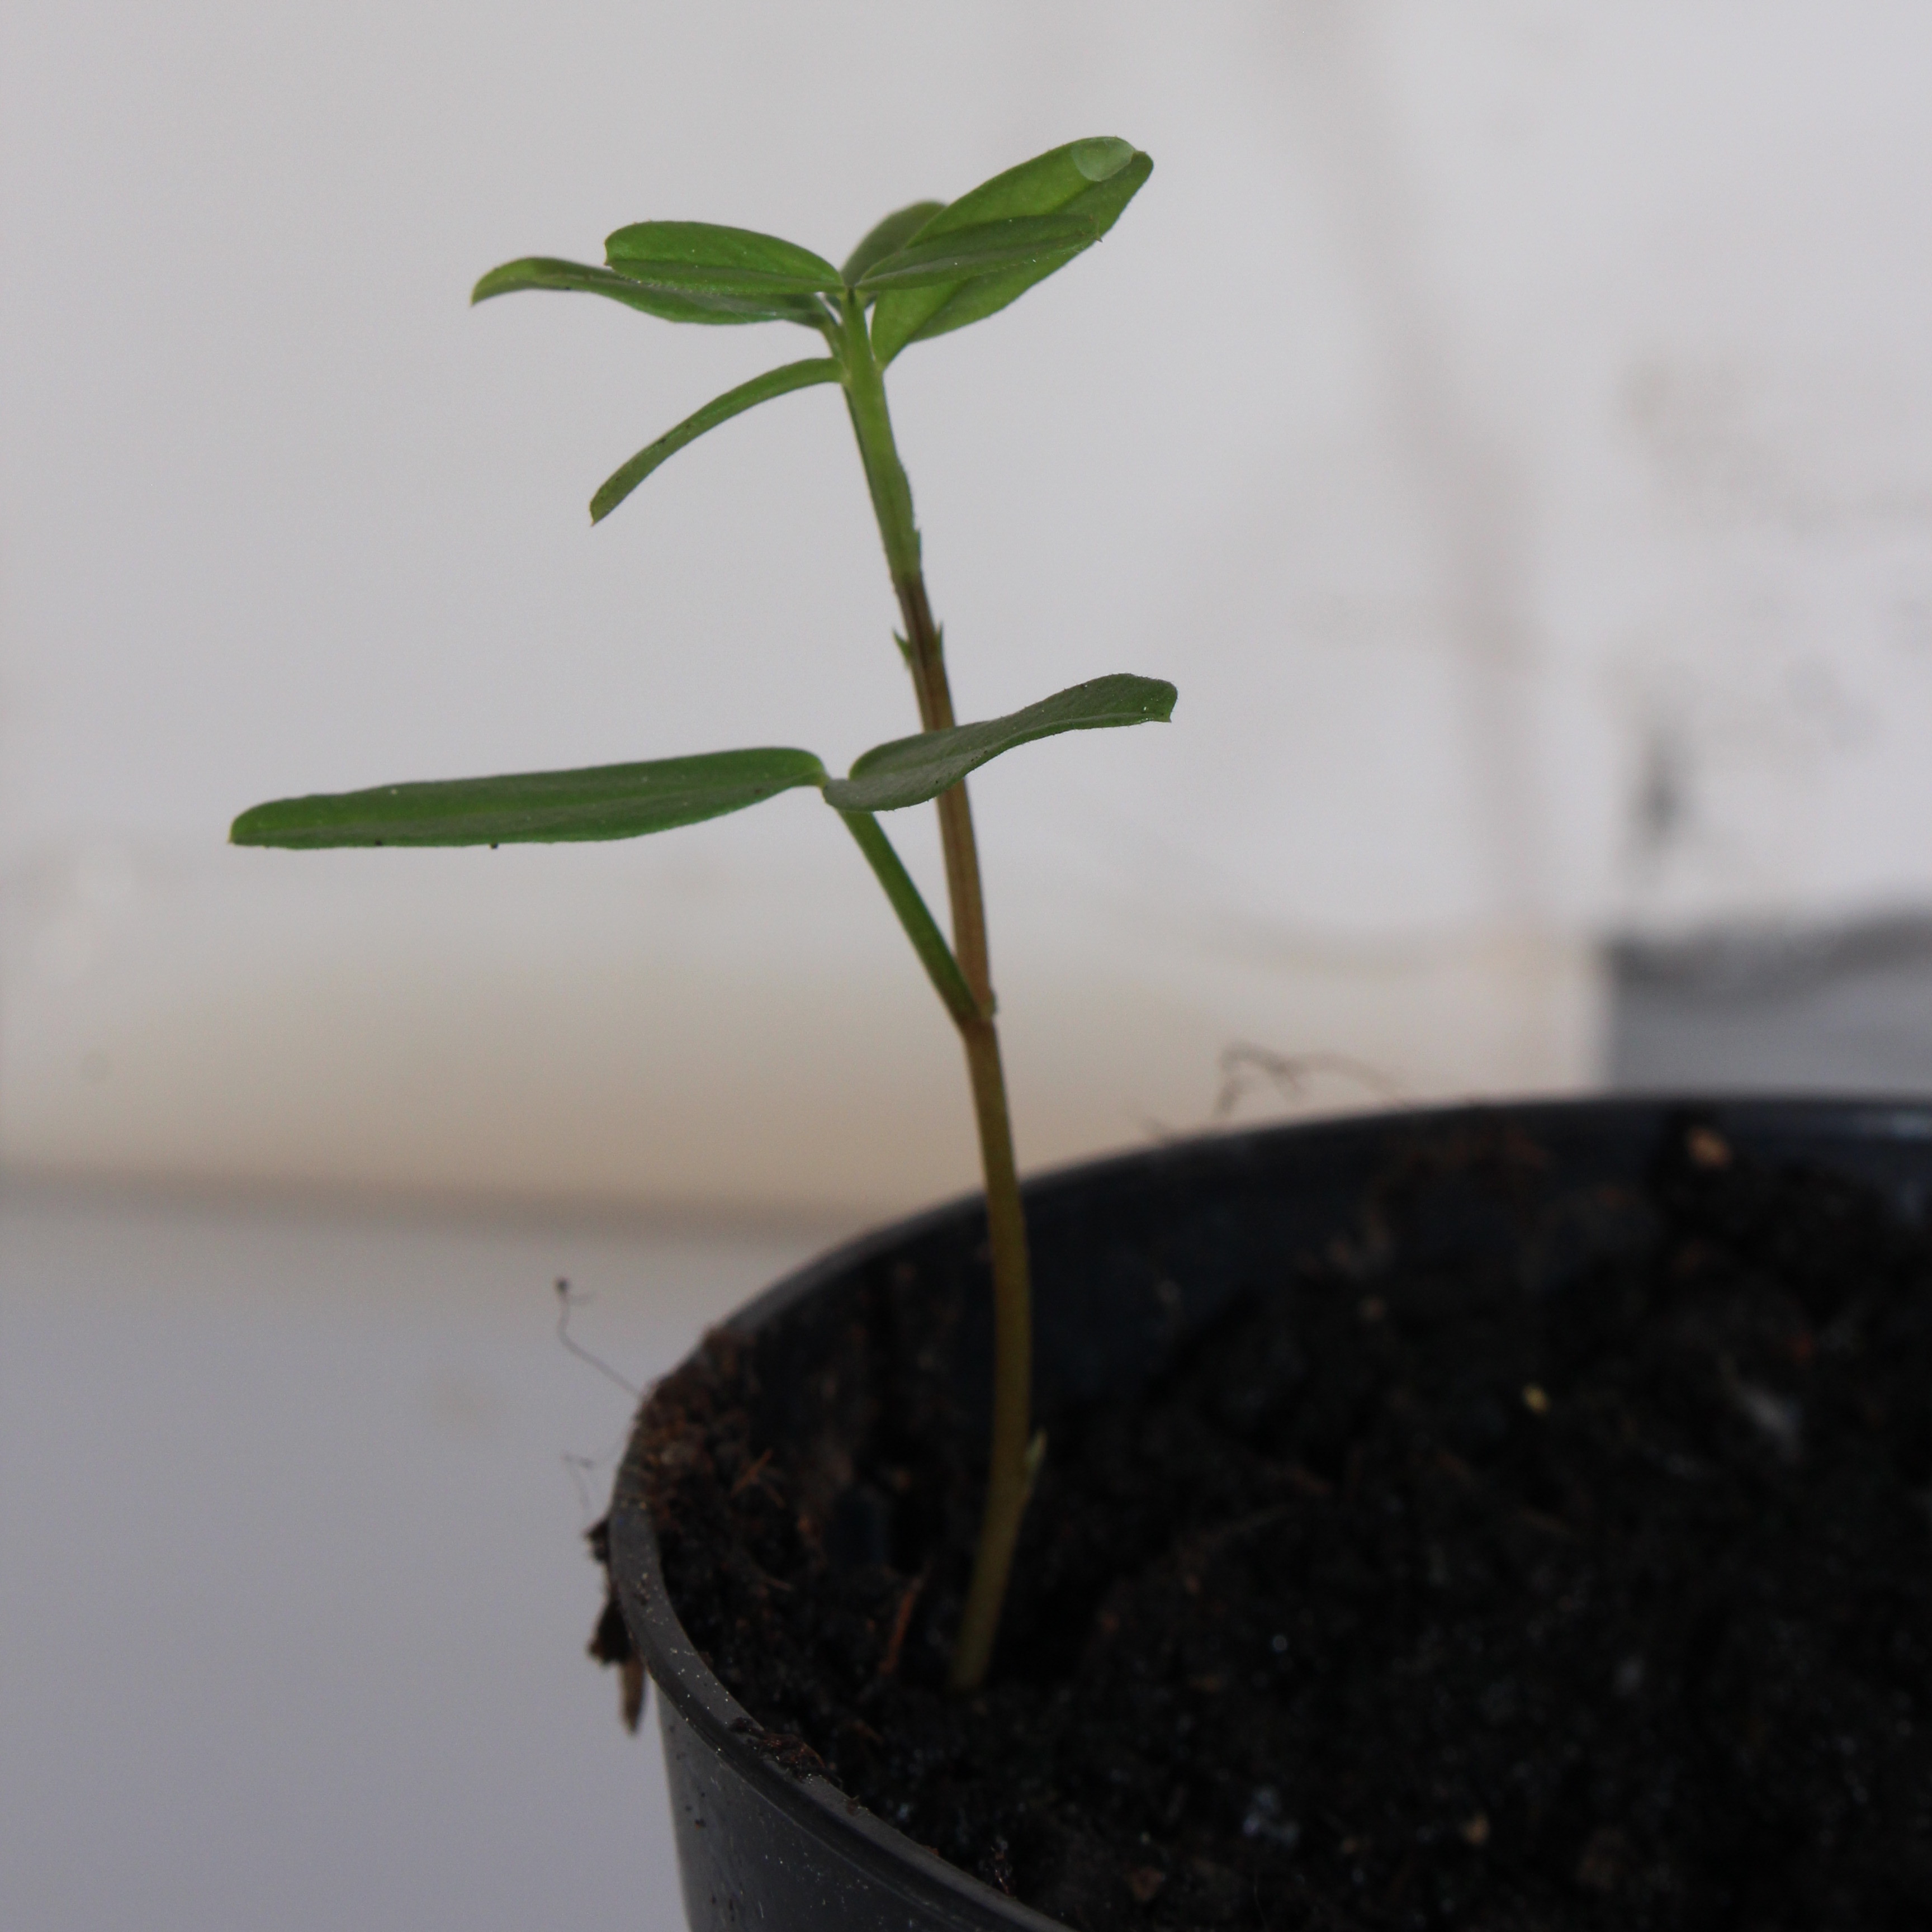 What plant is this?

Vicia sativa
